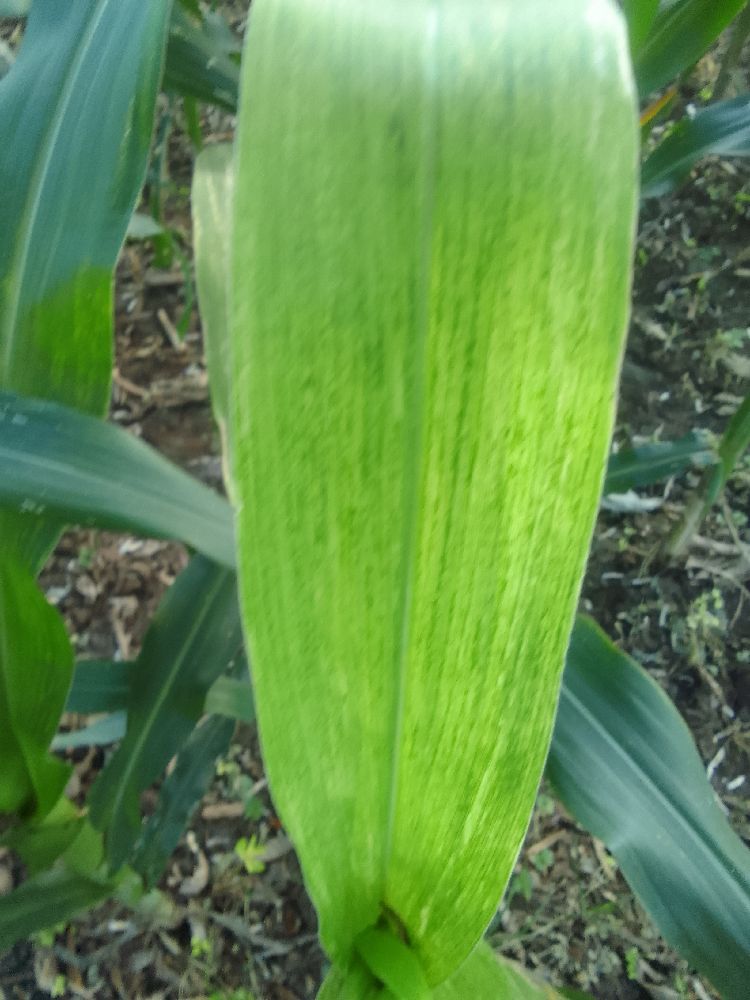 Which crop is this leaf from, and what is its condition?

maize, maize lethal necrosis
